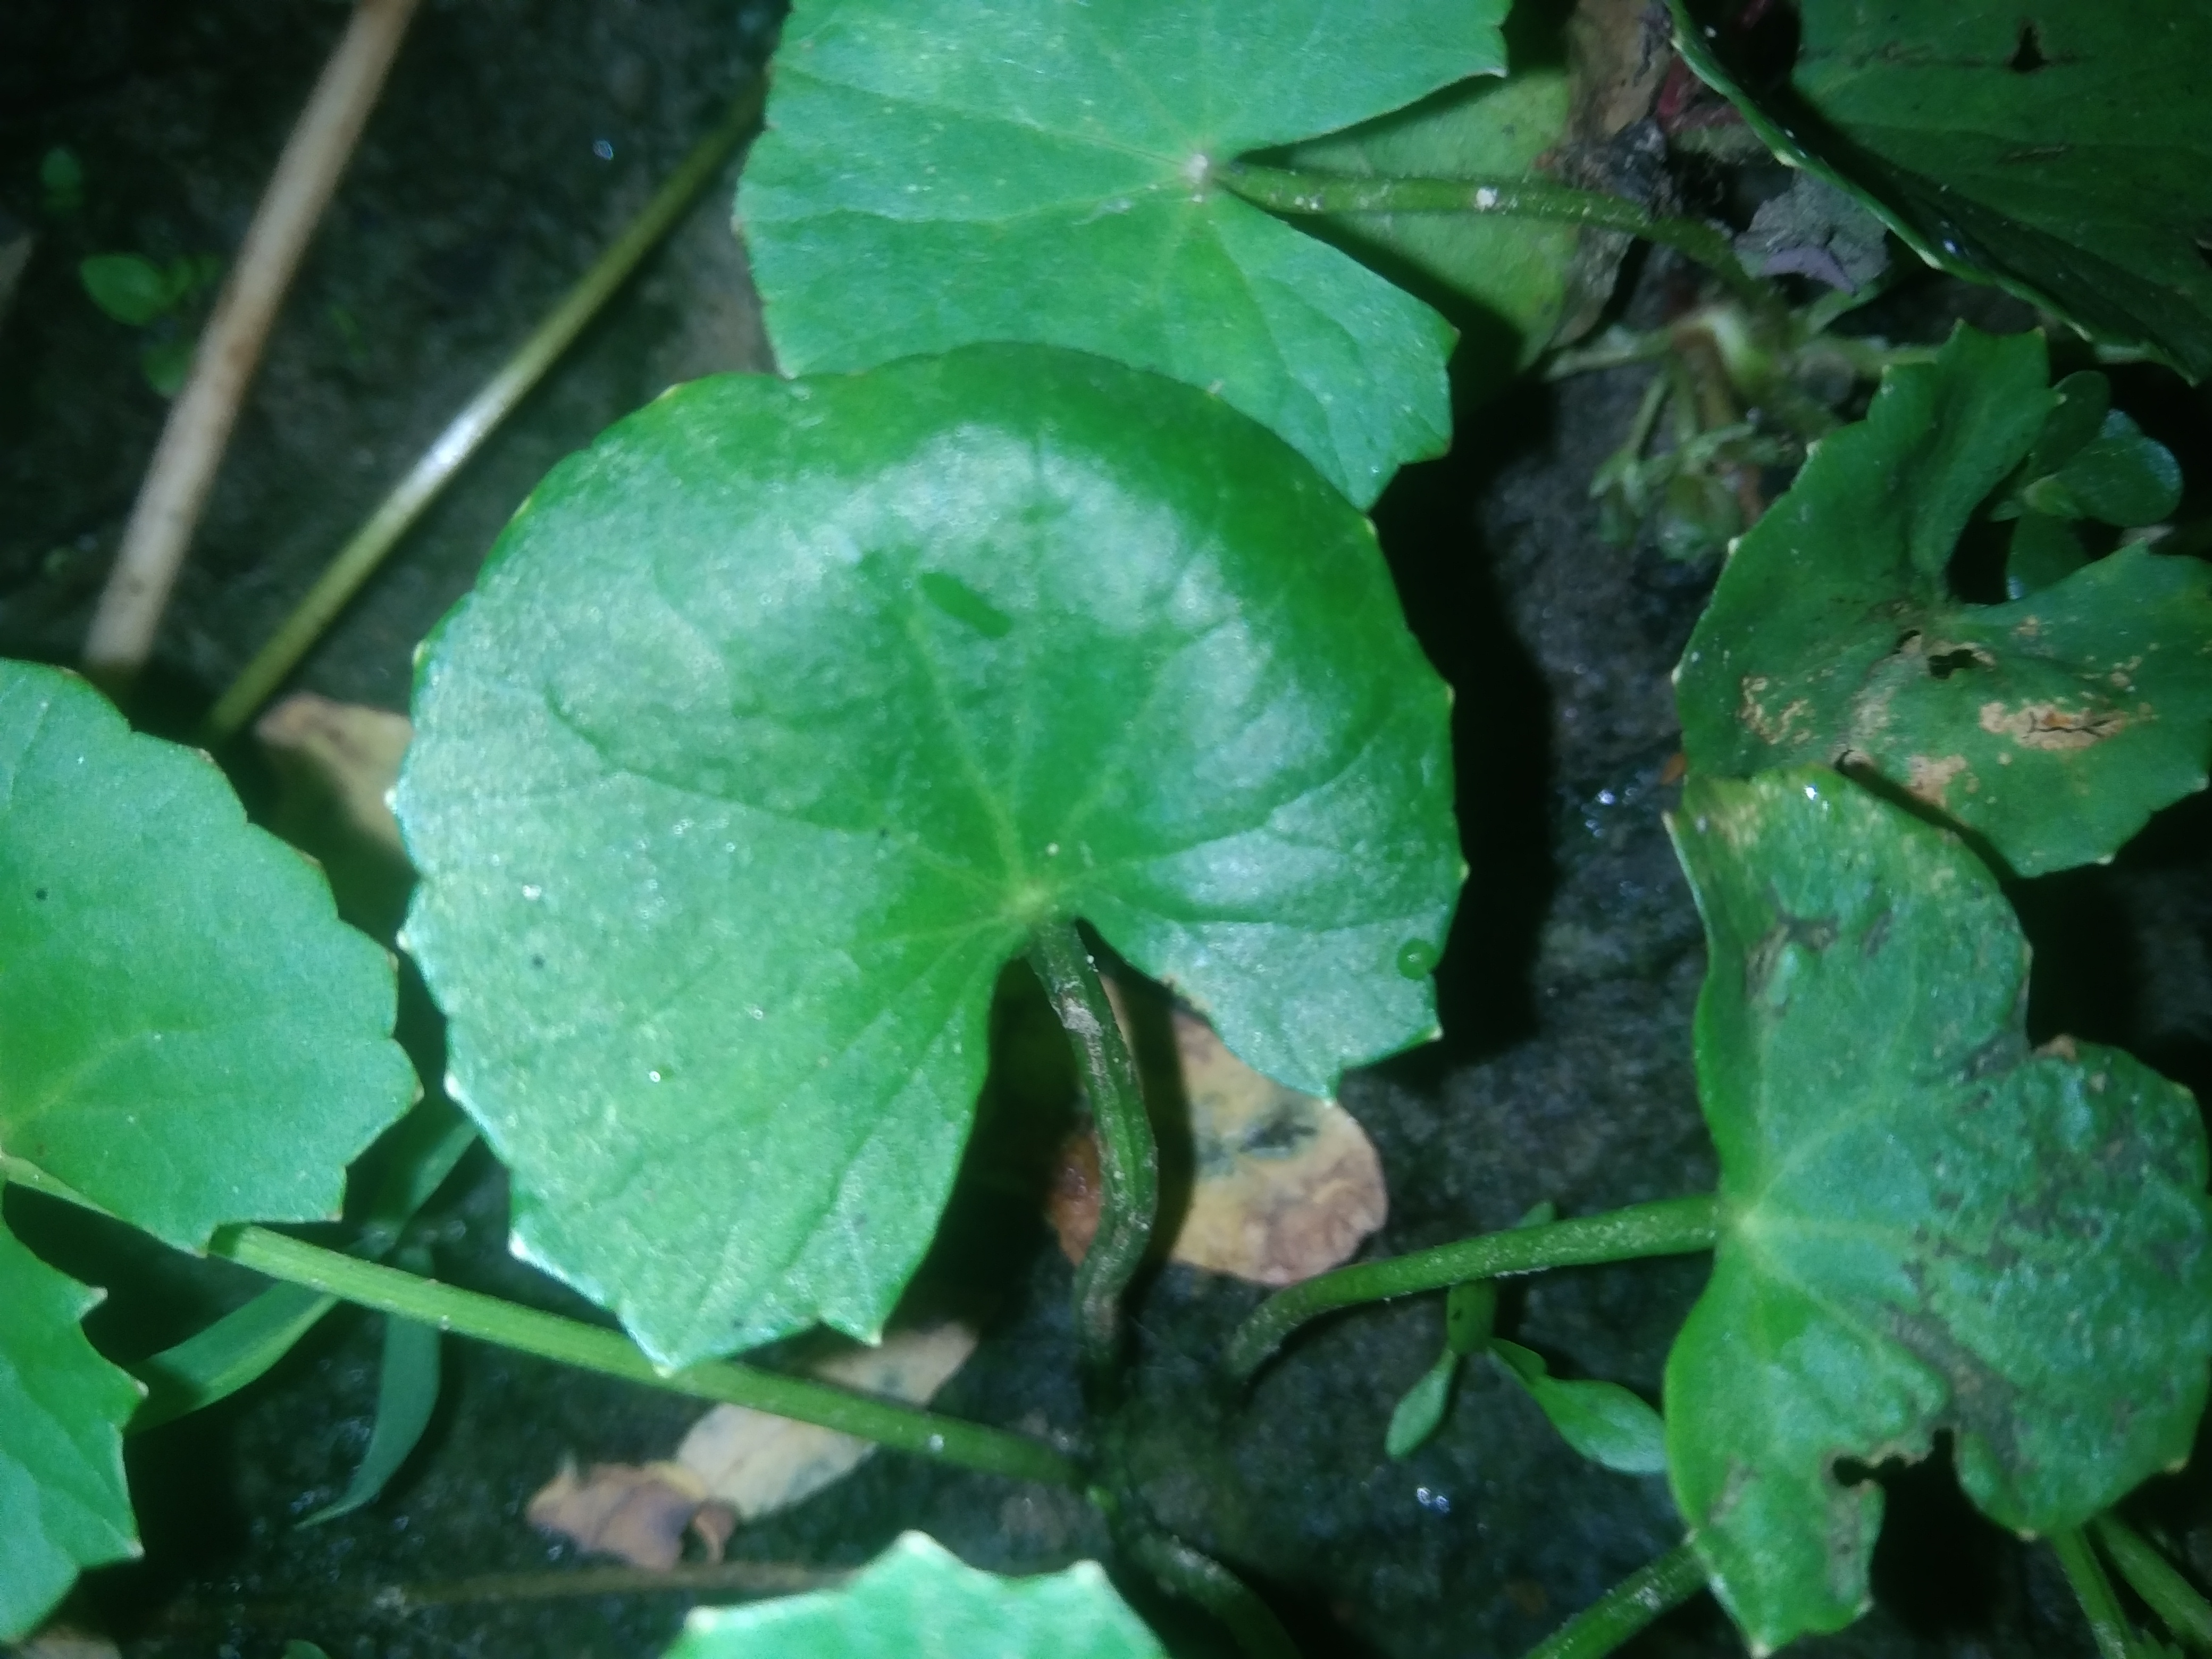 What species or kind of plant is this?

thankuni
